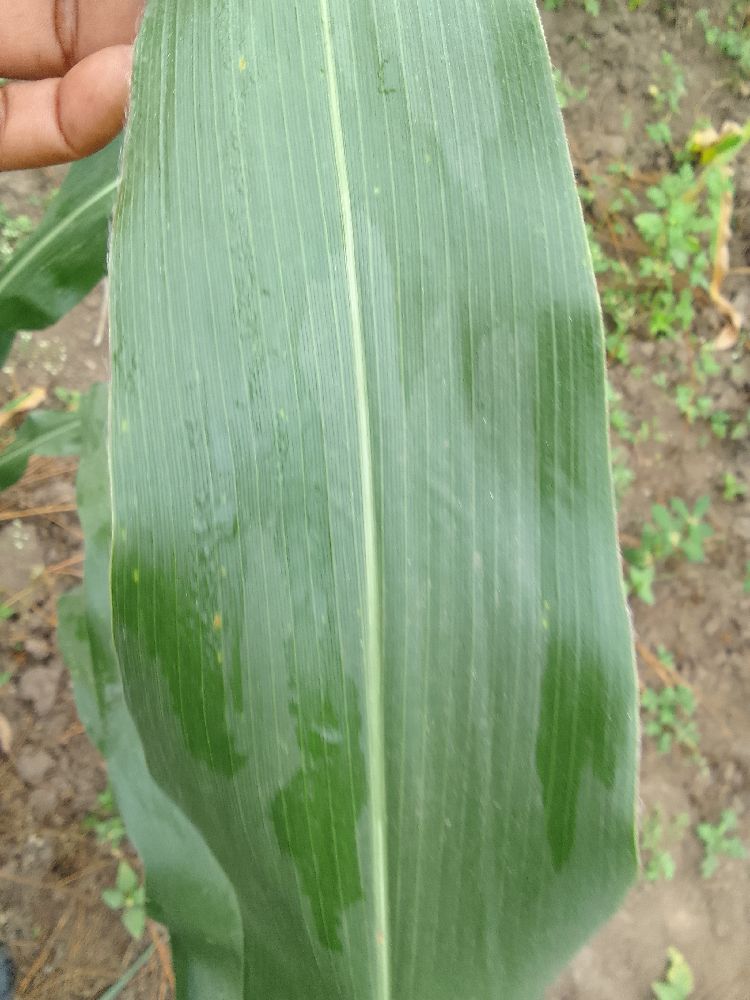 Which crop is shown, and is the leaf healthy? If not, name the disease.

maize, healthy
